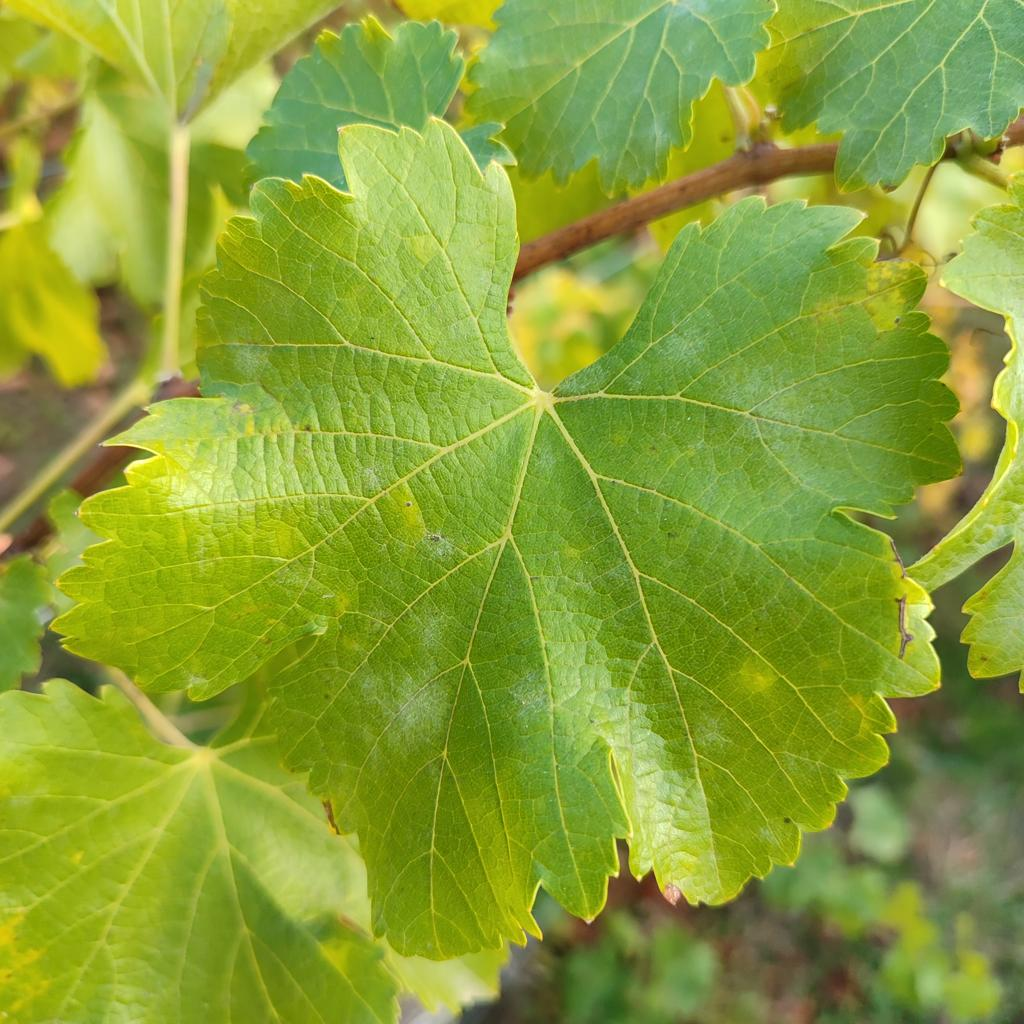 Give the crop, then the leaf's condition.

grapevine, powdery mildew
